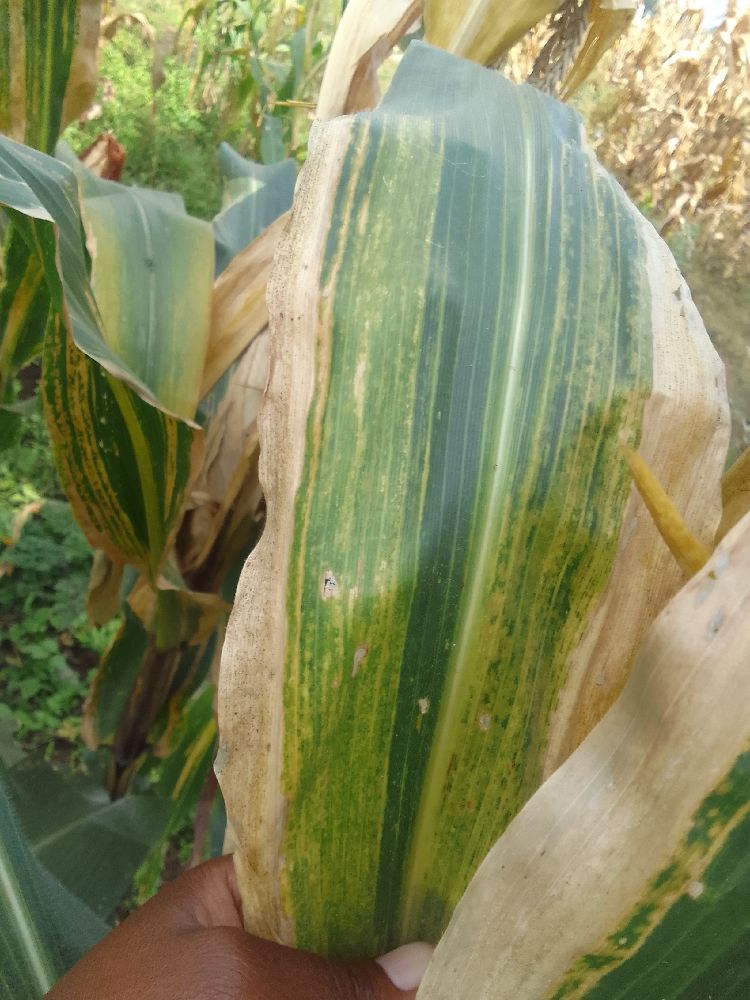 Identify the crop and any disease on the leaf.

maize, maize lethal necrosis
